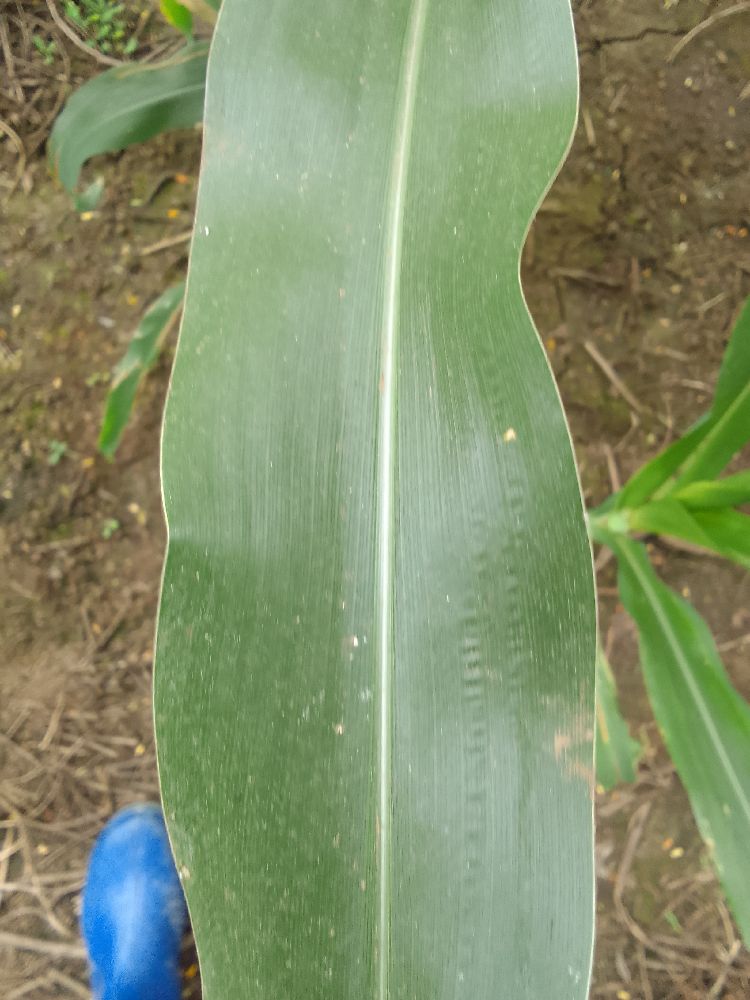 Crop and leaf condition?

maize, healthy
